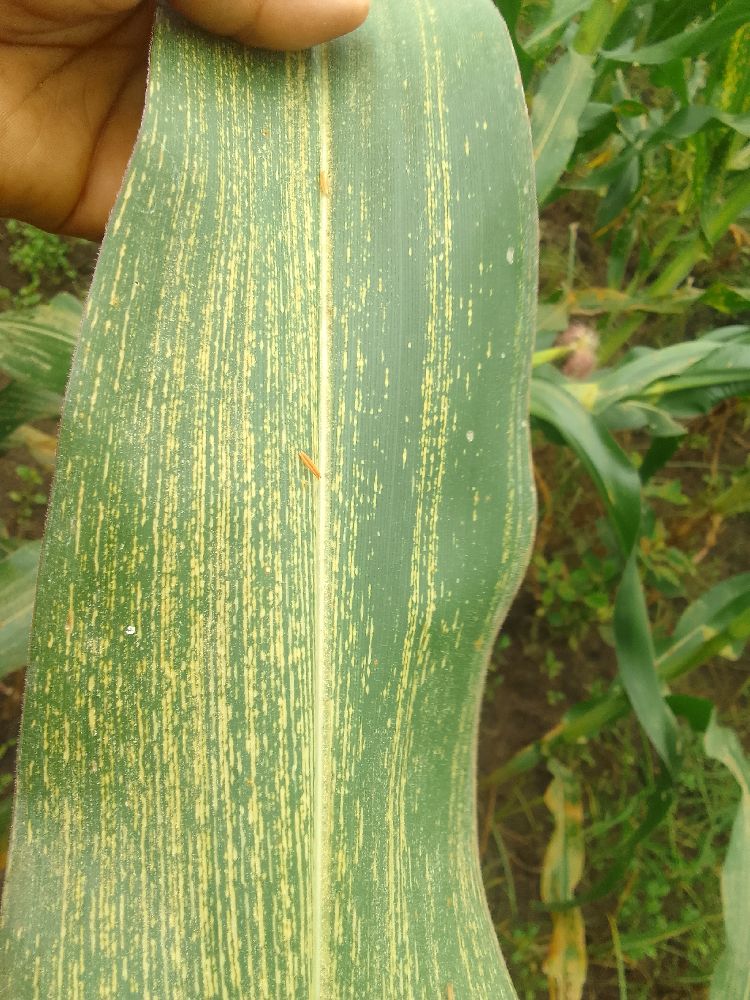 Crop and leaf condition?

maize, maize streak virus
